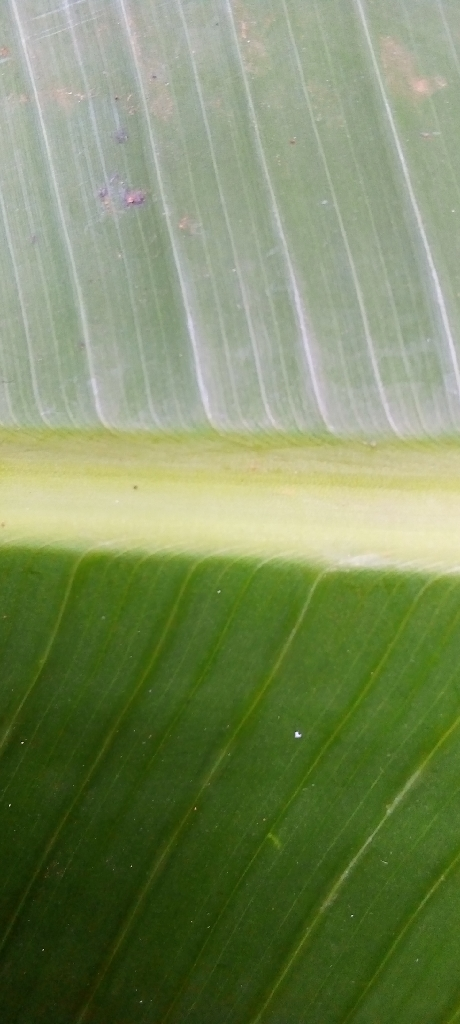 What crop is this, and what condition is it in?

banana, healthy
